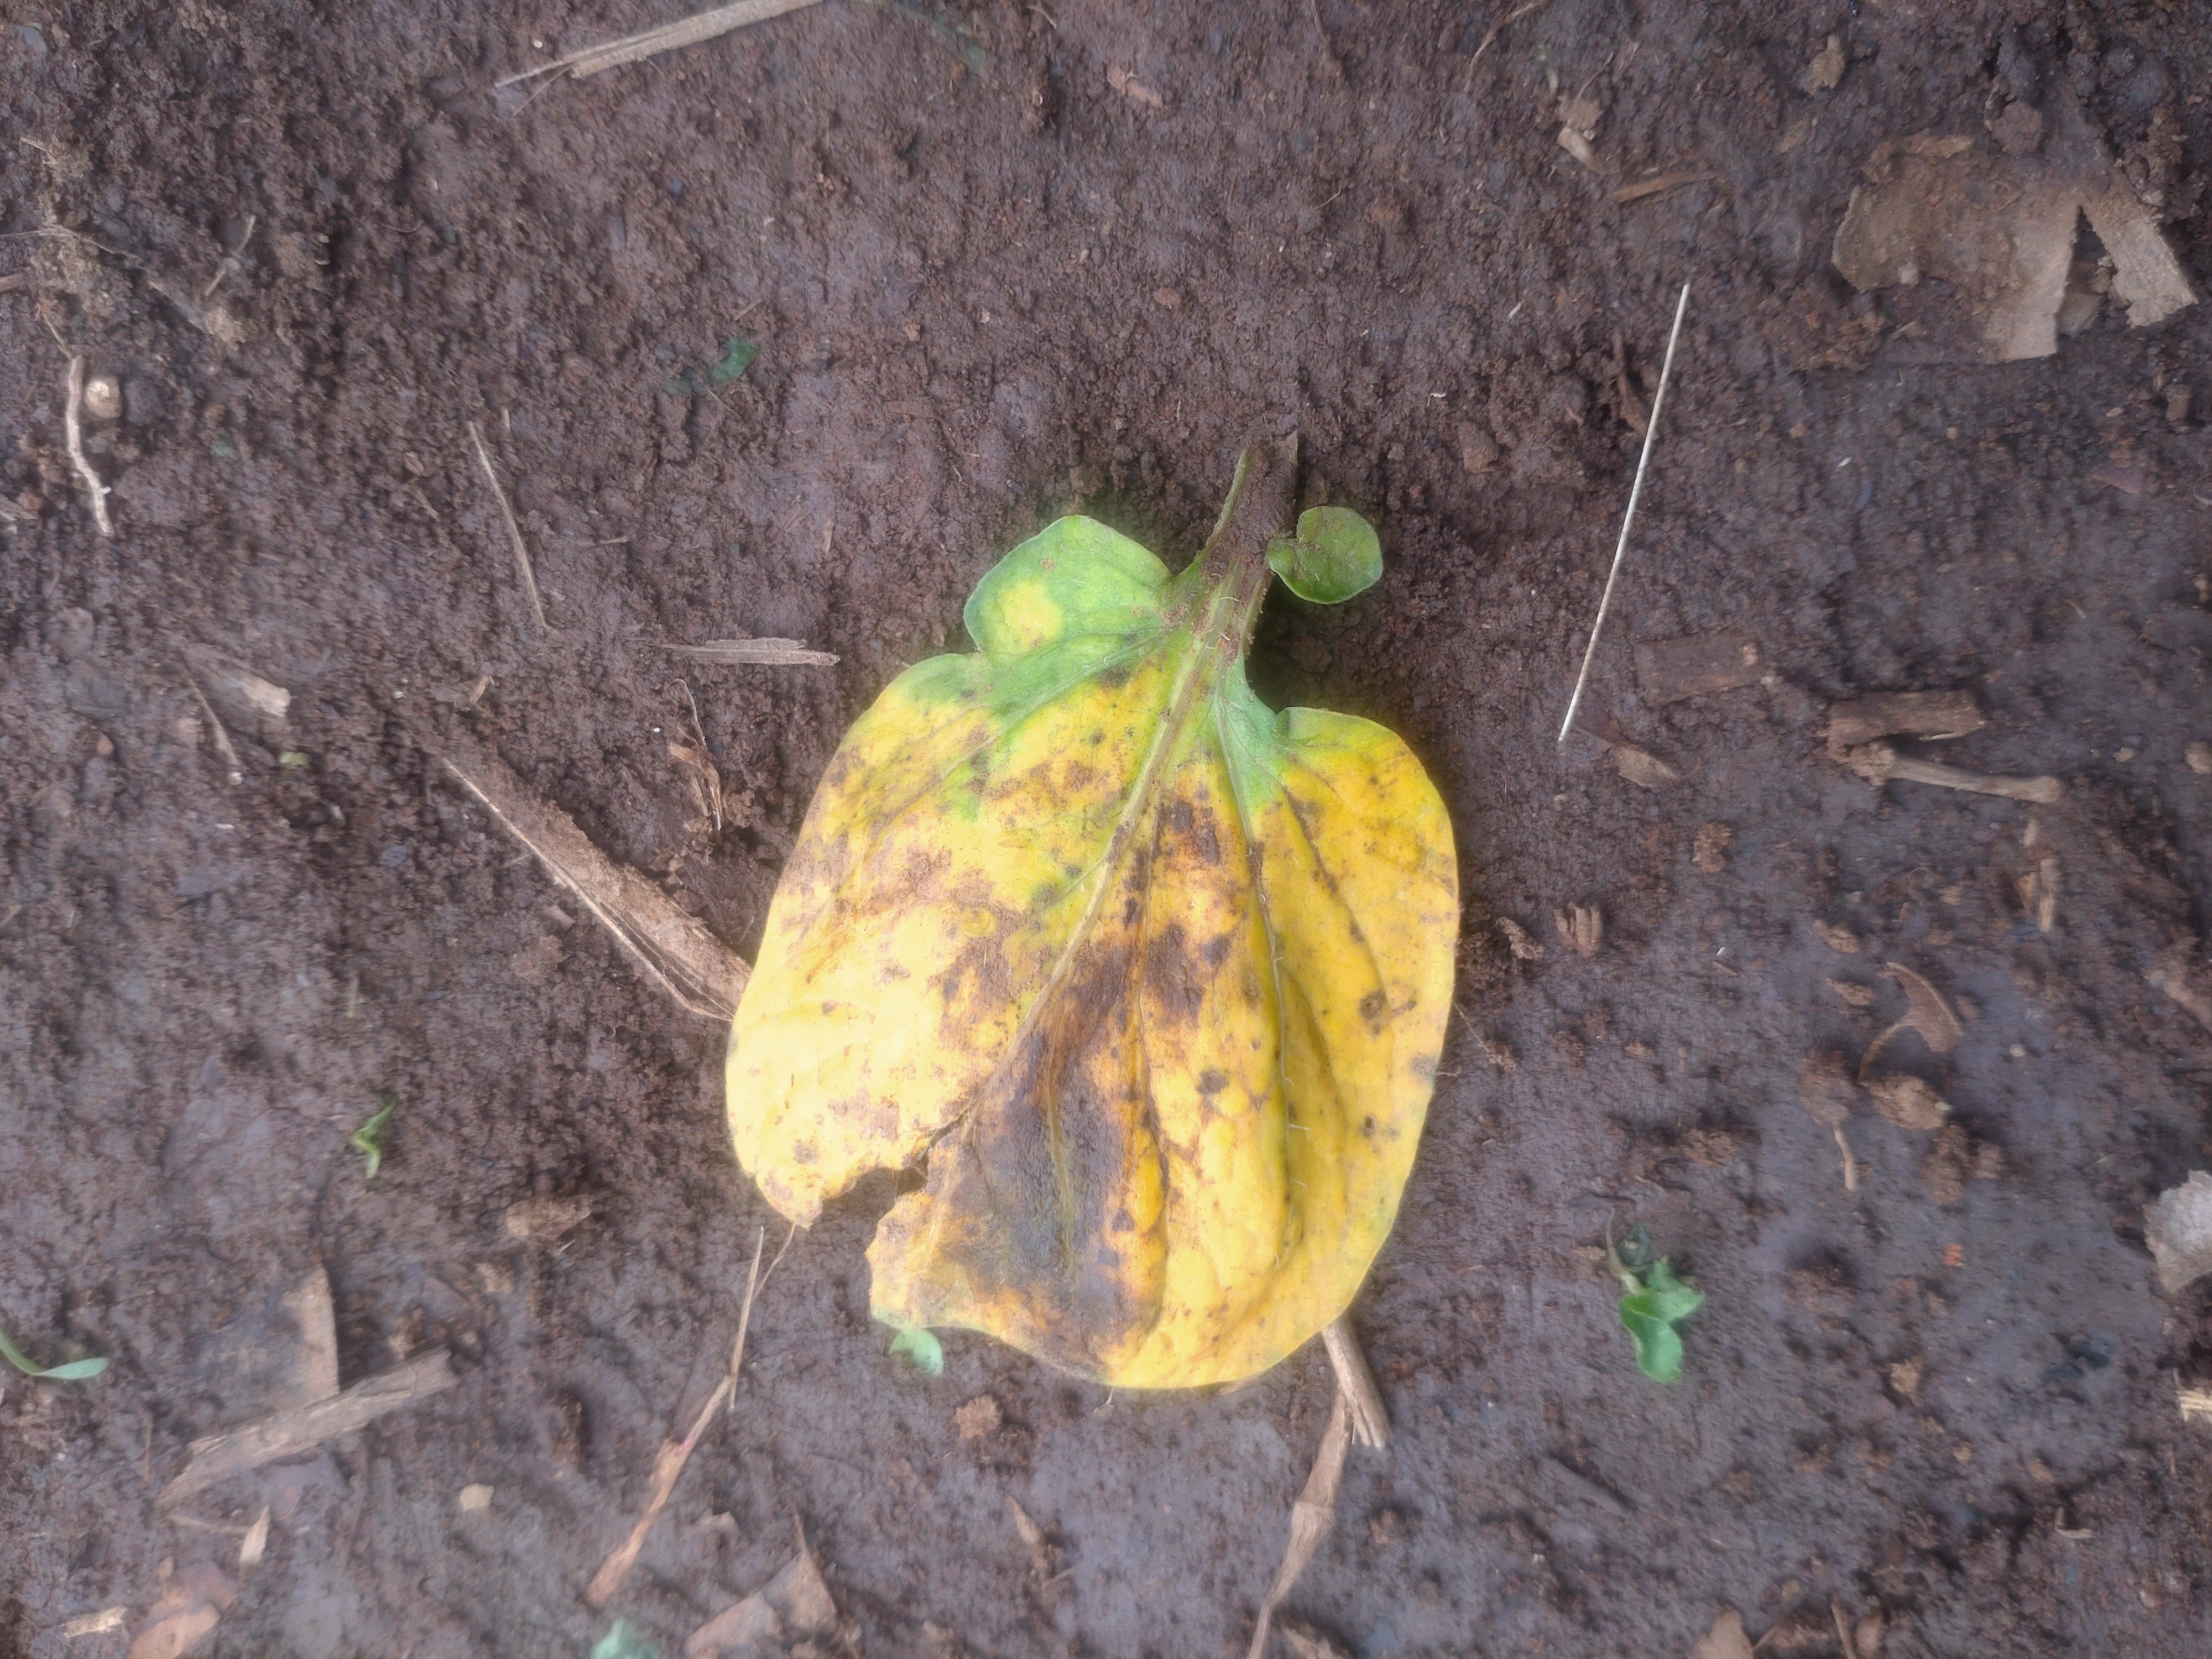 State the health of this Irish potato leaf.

late blight
